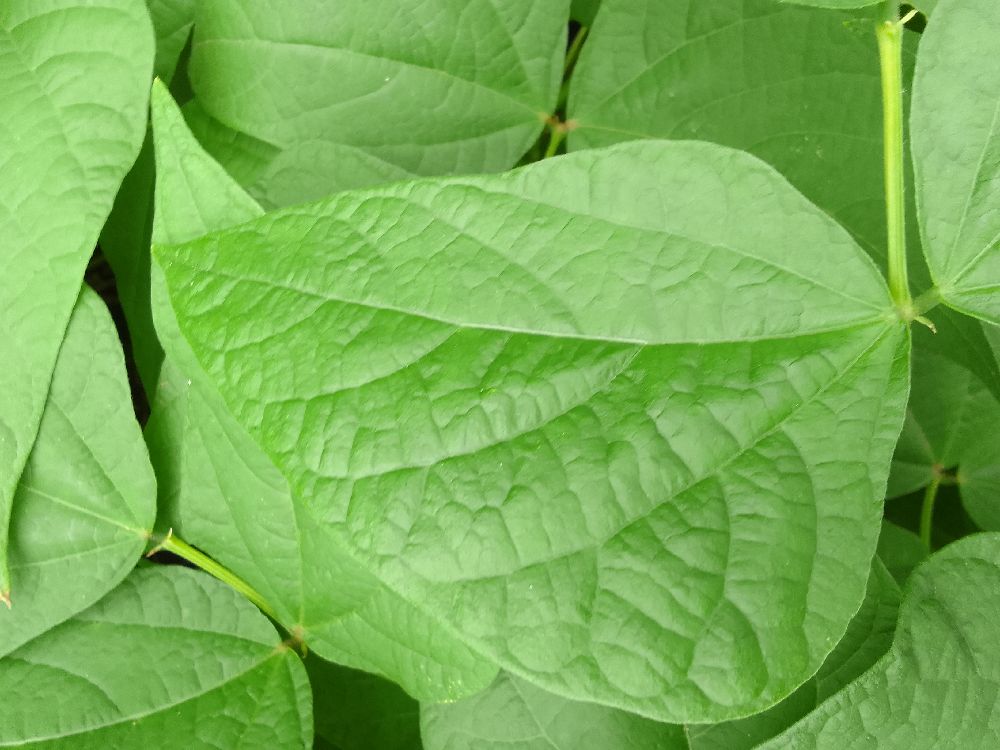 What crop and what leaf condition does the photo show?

common bean, healthy
